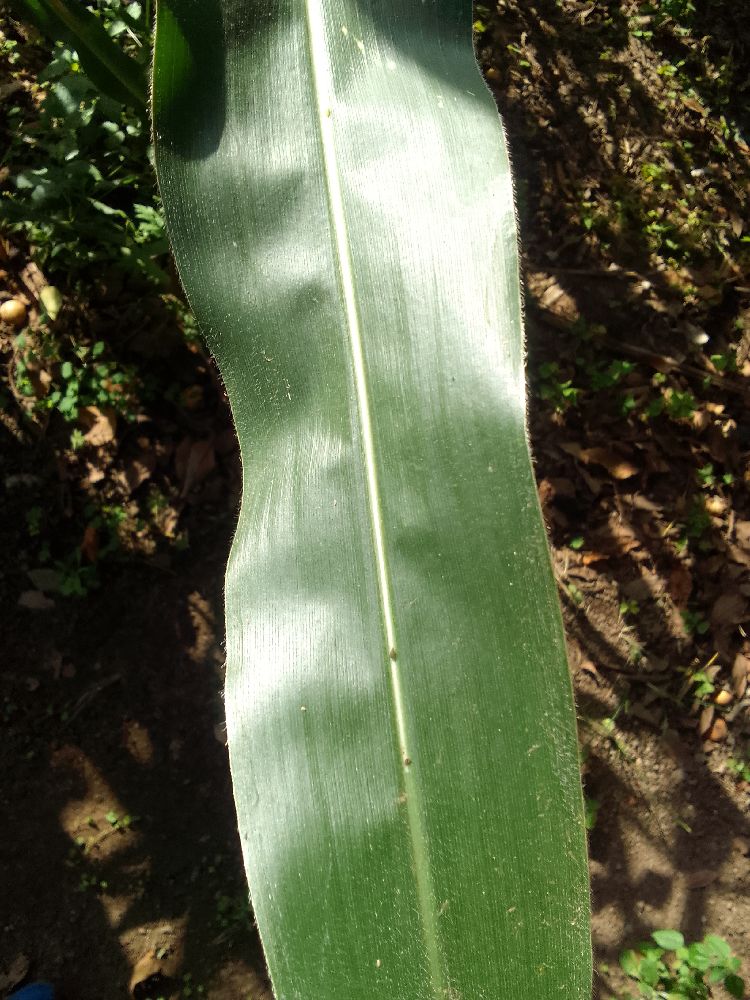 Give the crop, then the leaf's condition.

maize, healthy
